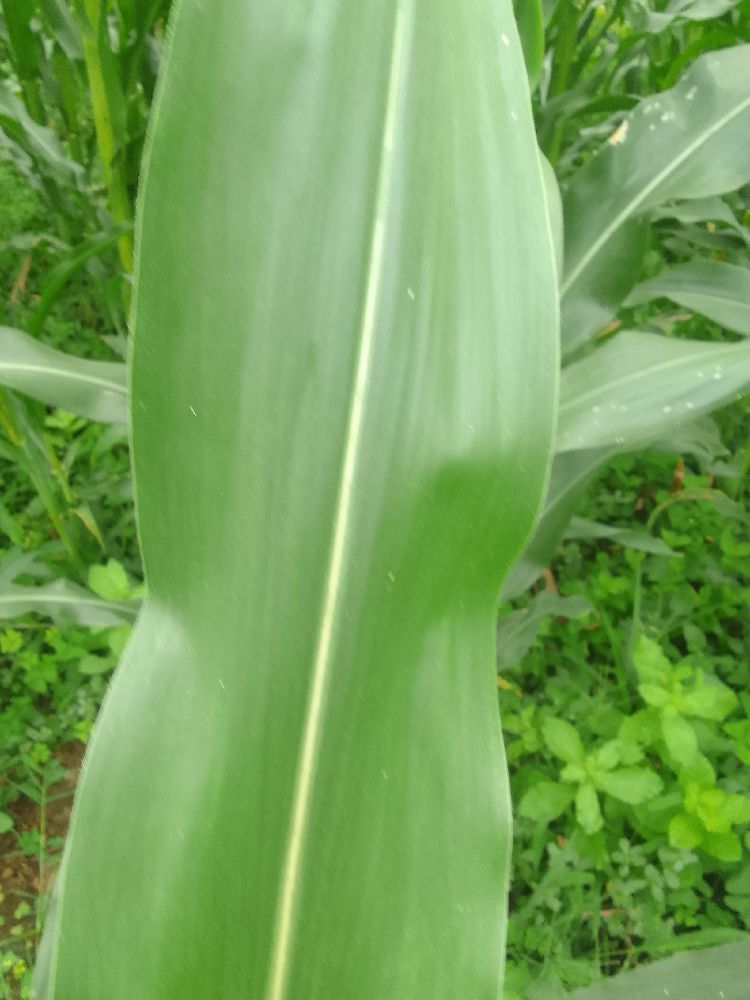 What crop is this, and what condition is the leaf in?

maize, healthy
